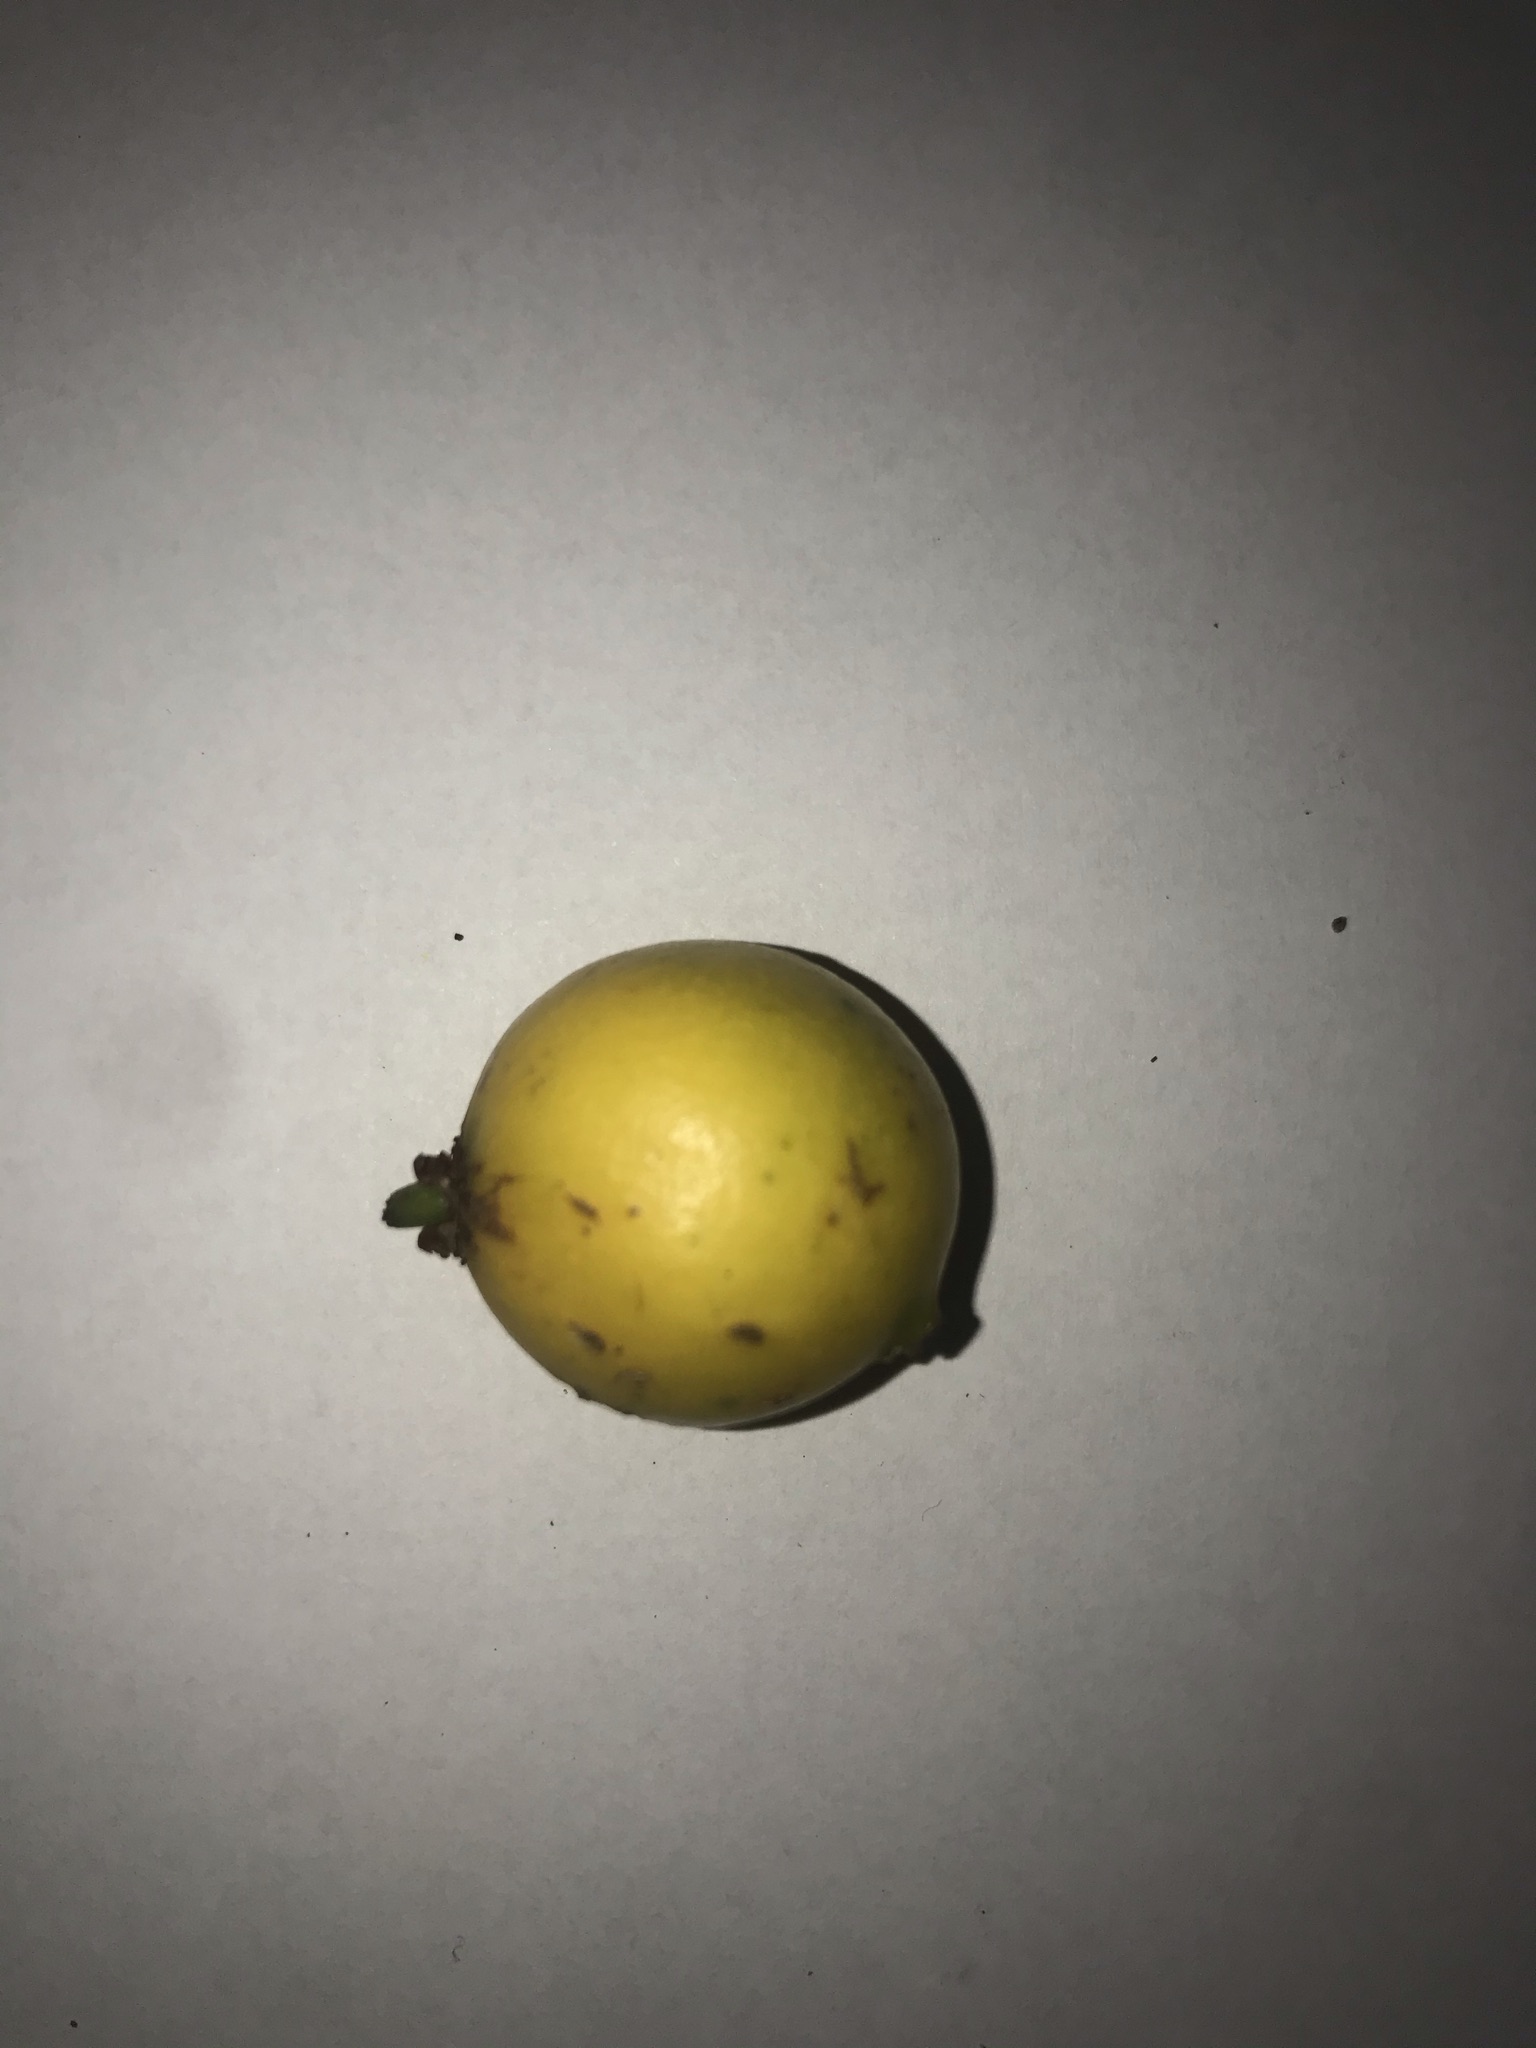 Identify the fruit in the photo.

abiu
